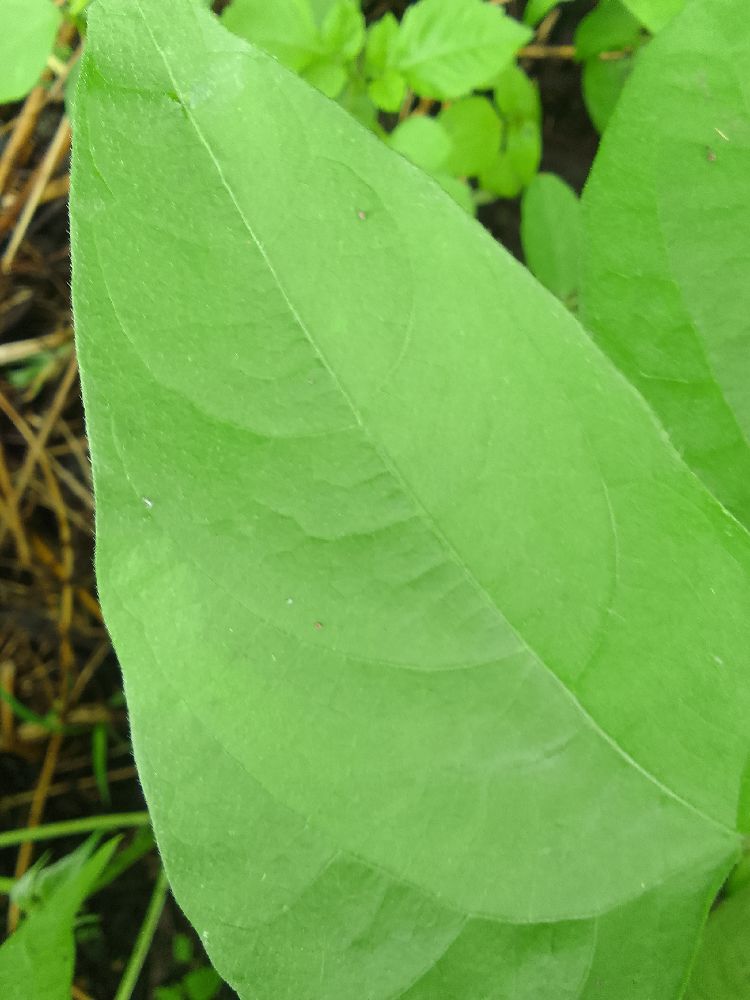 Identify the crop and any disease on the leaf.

common bean, healthy
